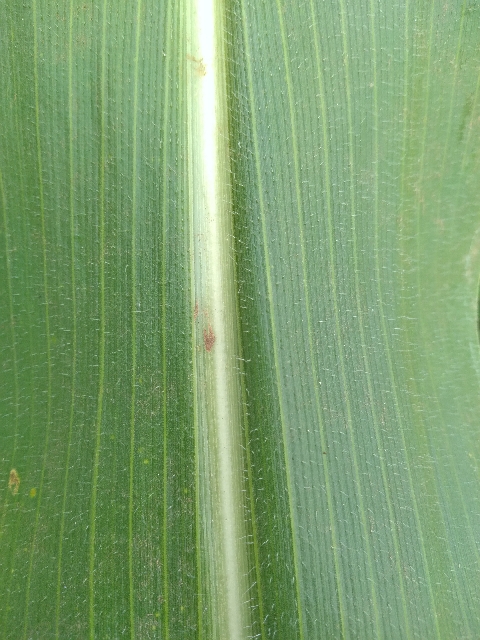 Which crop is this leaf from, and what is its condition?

maize, healthy
